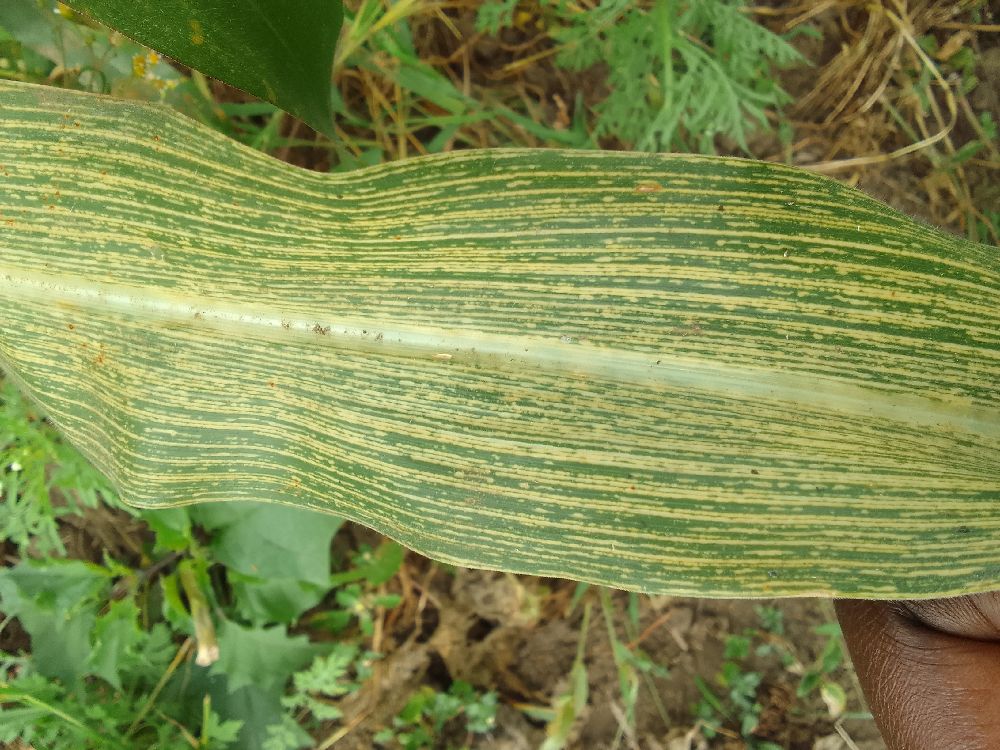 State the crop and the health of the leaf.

maize, maize streak virus
